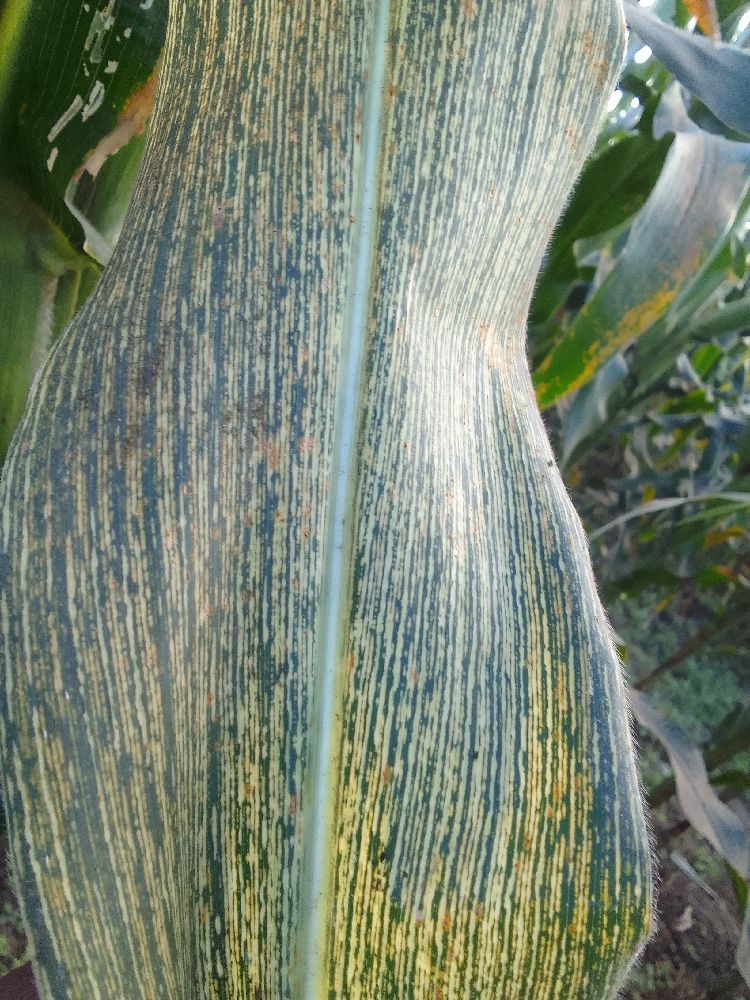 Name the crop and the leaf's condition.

maize, maize streak virus
